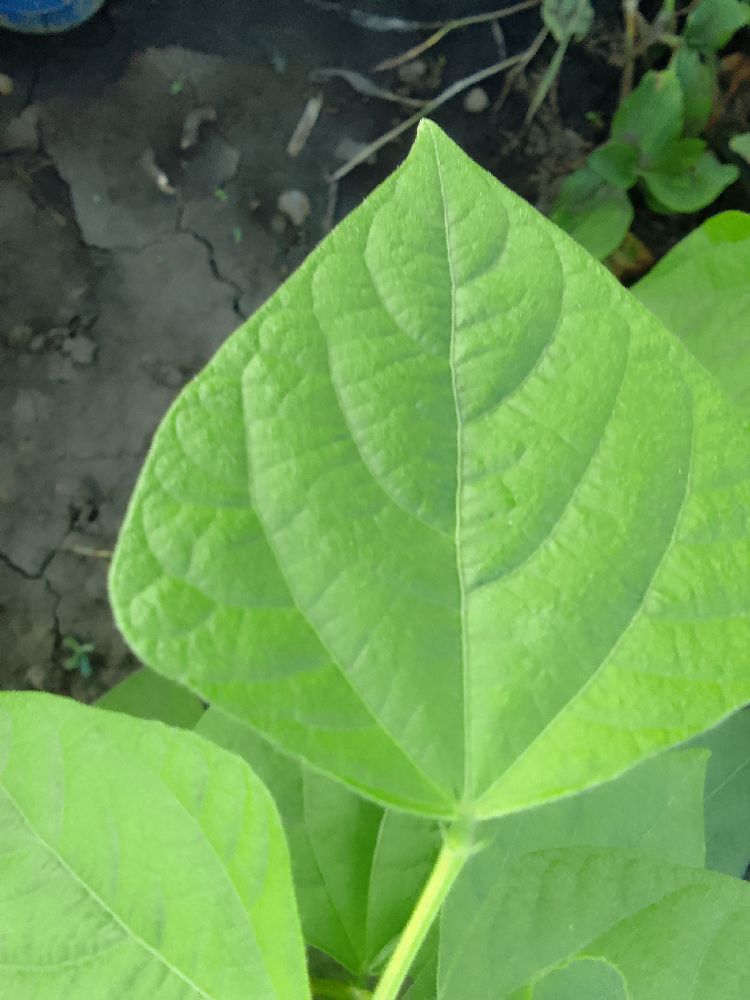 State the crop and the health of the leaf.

common bean, healthy
